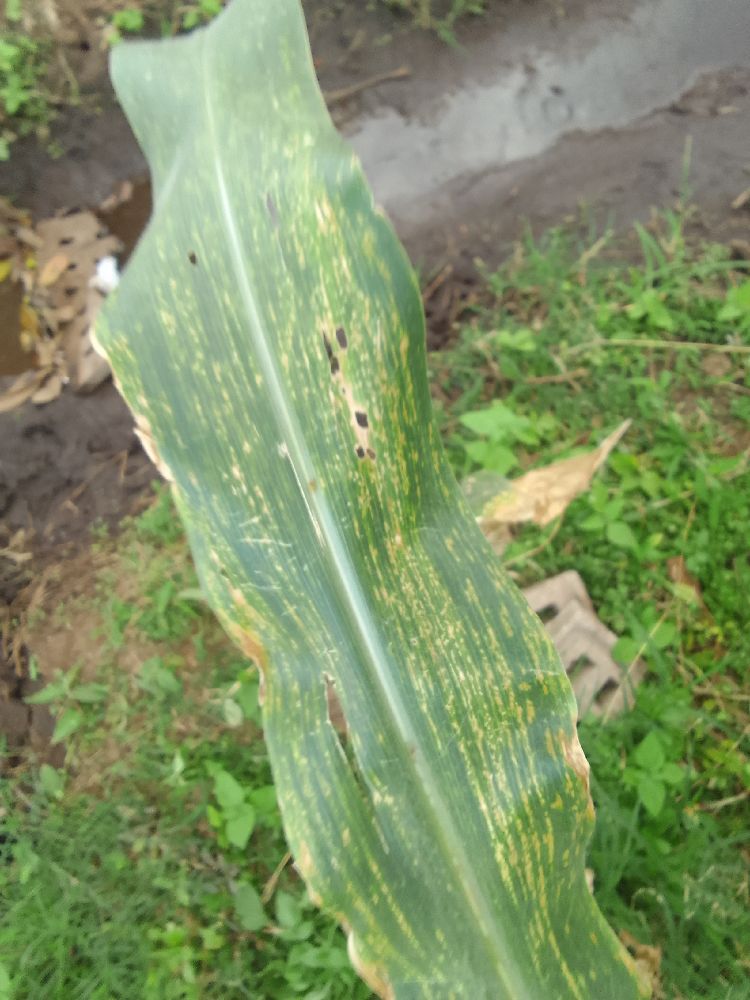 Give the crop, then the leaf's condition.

maize, maize lethal necrosis
